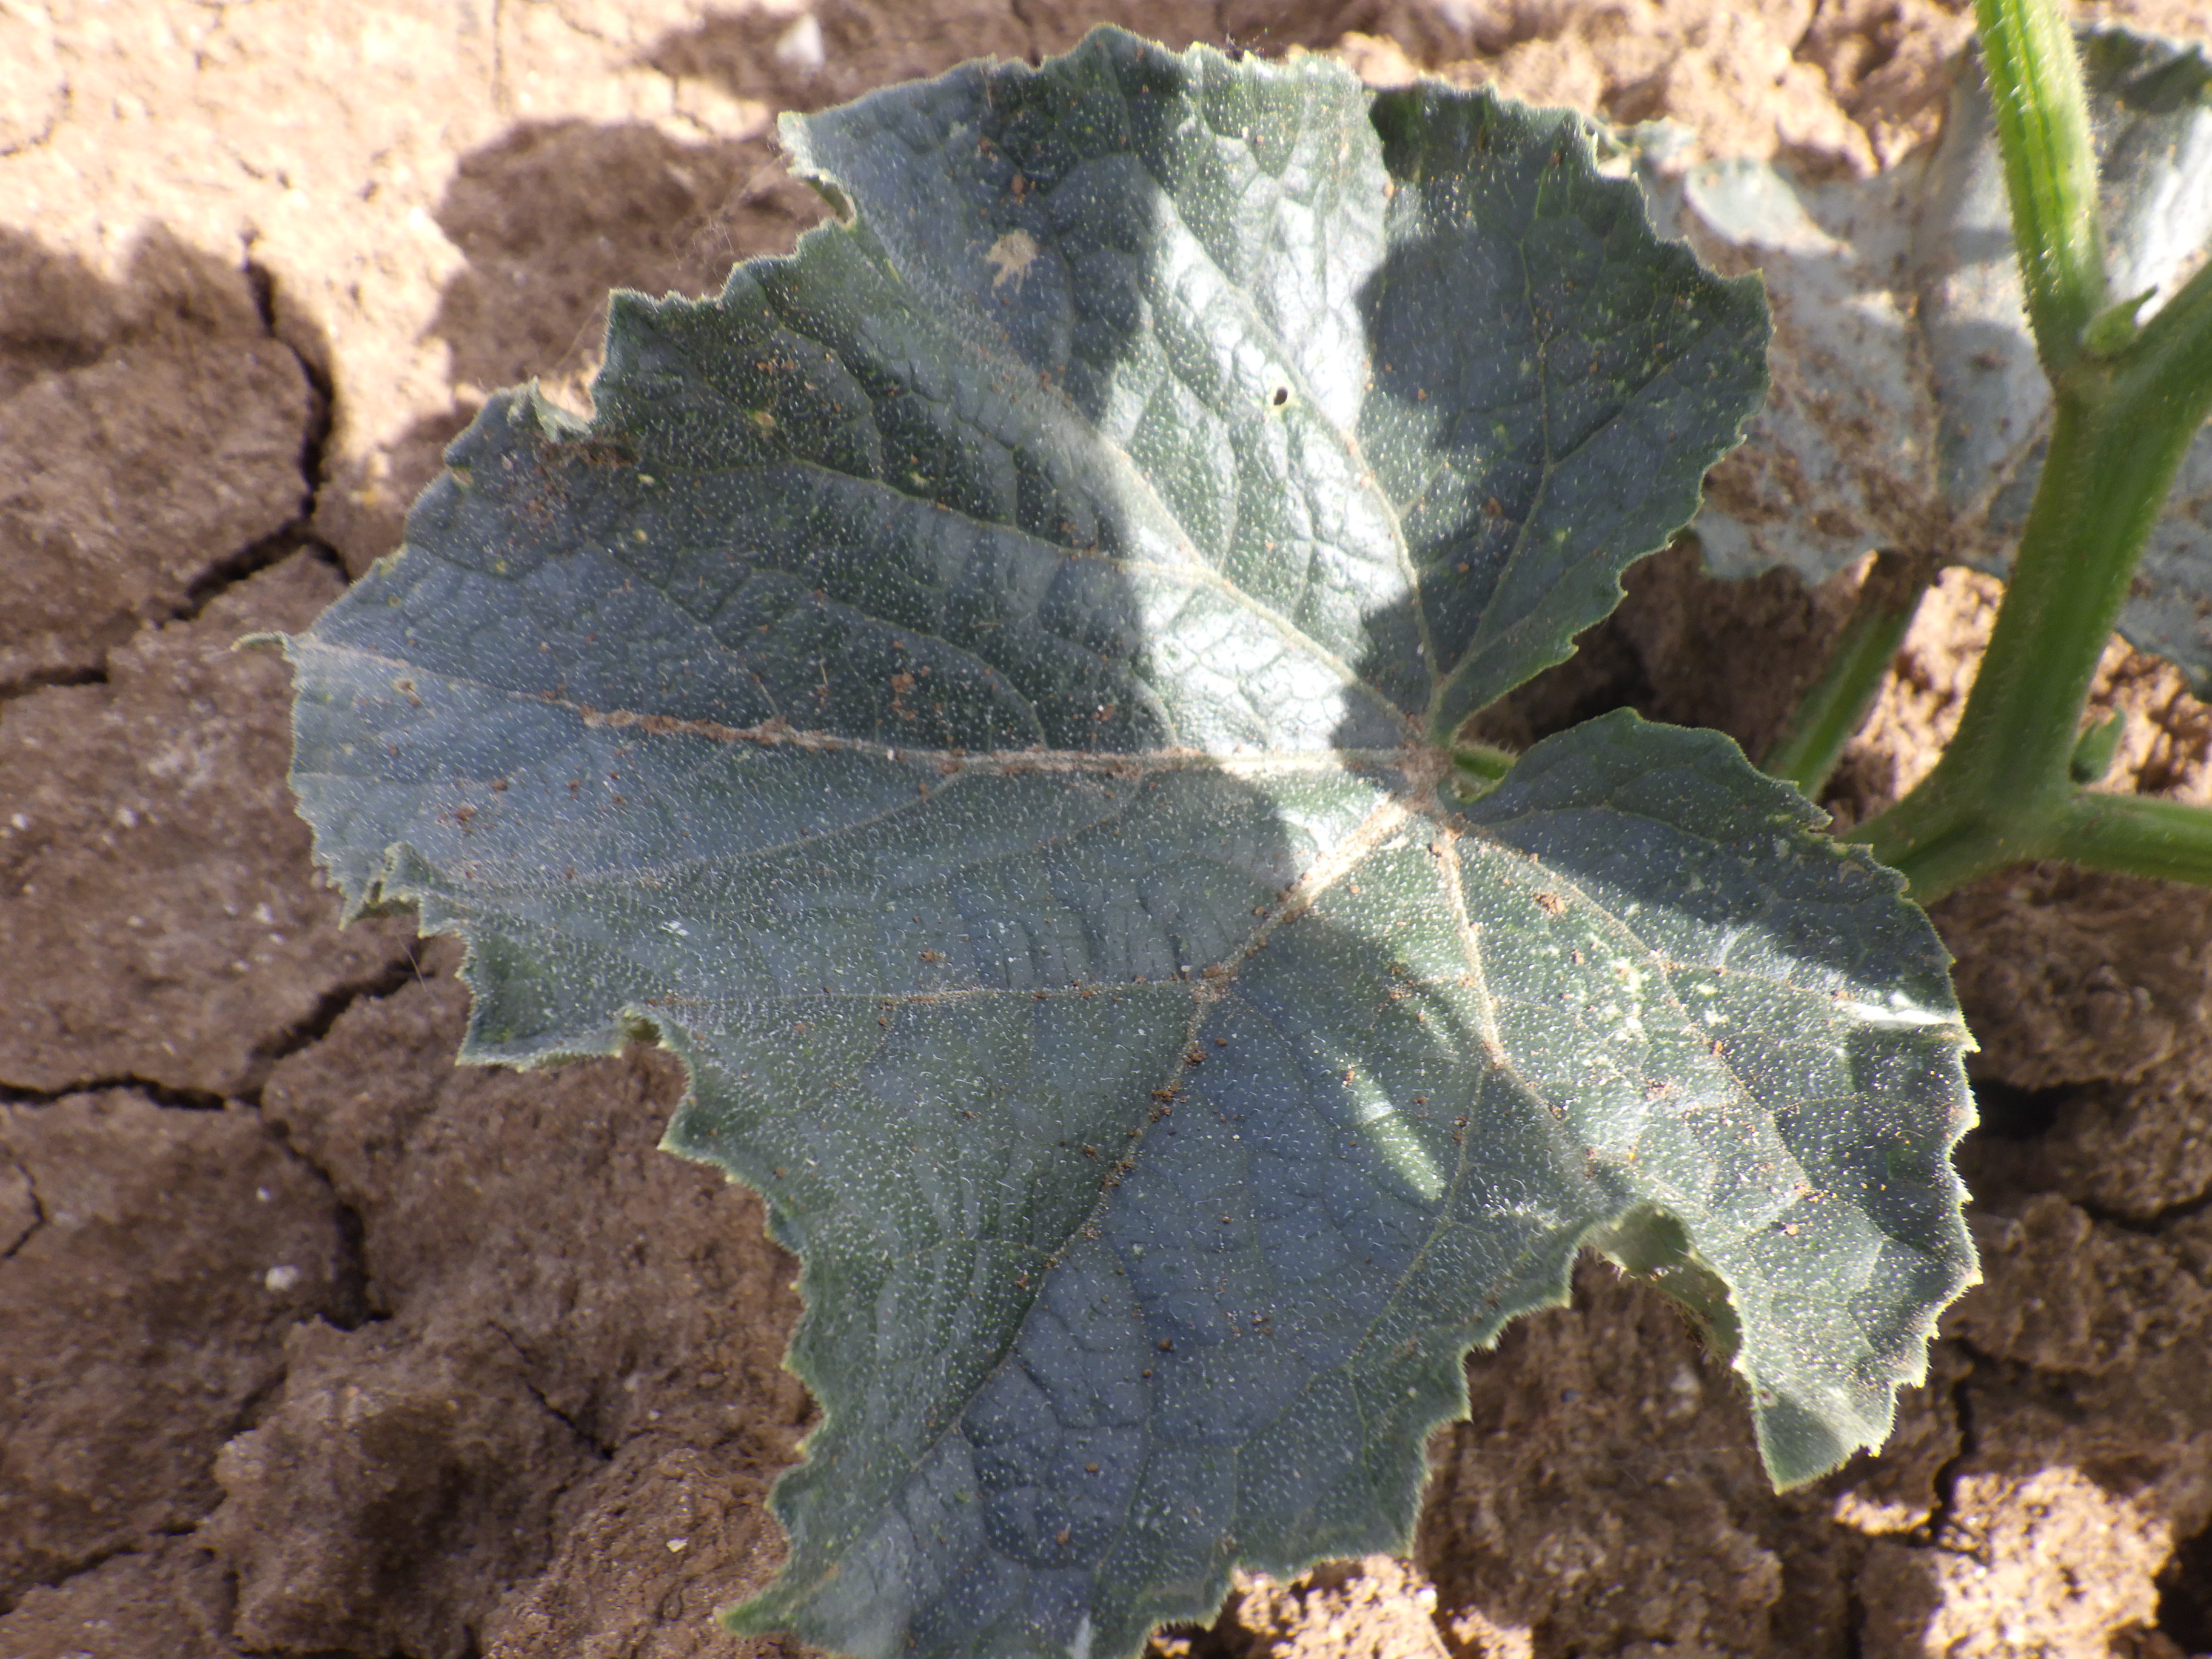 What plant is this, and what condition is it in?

cucumber, healthy
